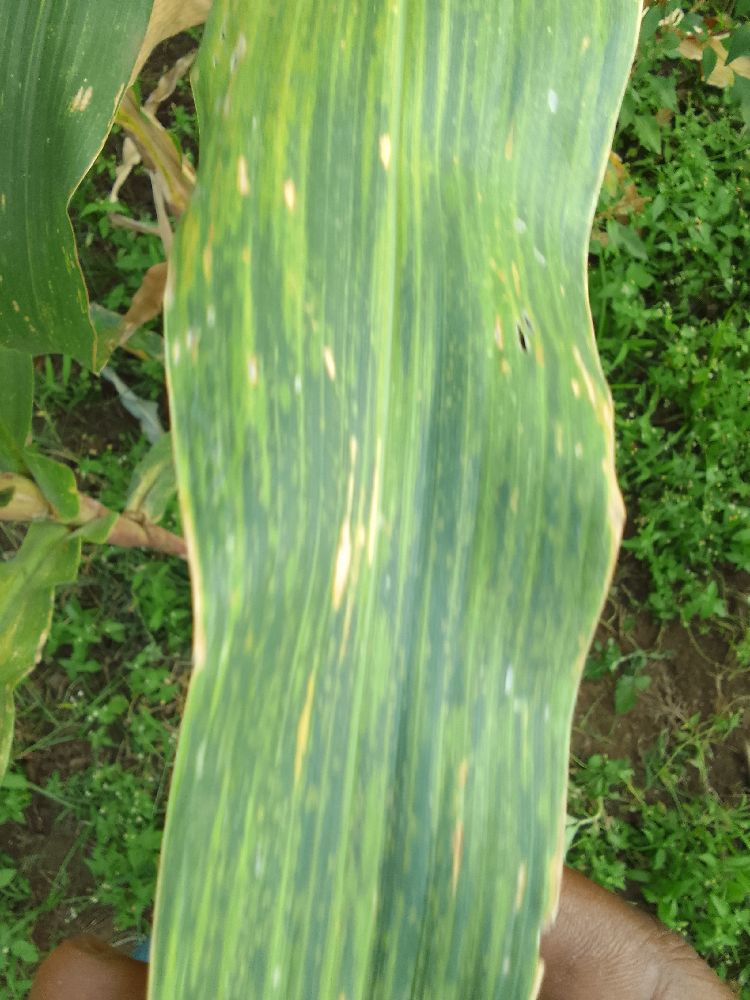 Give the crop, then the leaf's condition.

maize, maize lethal necrosis
